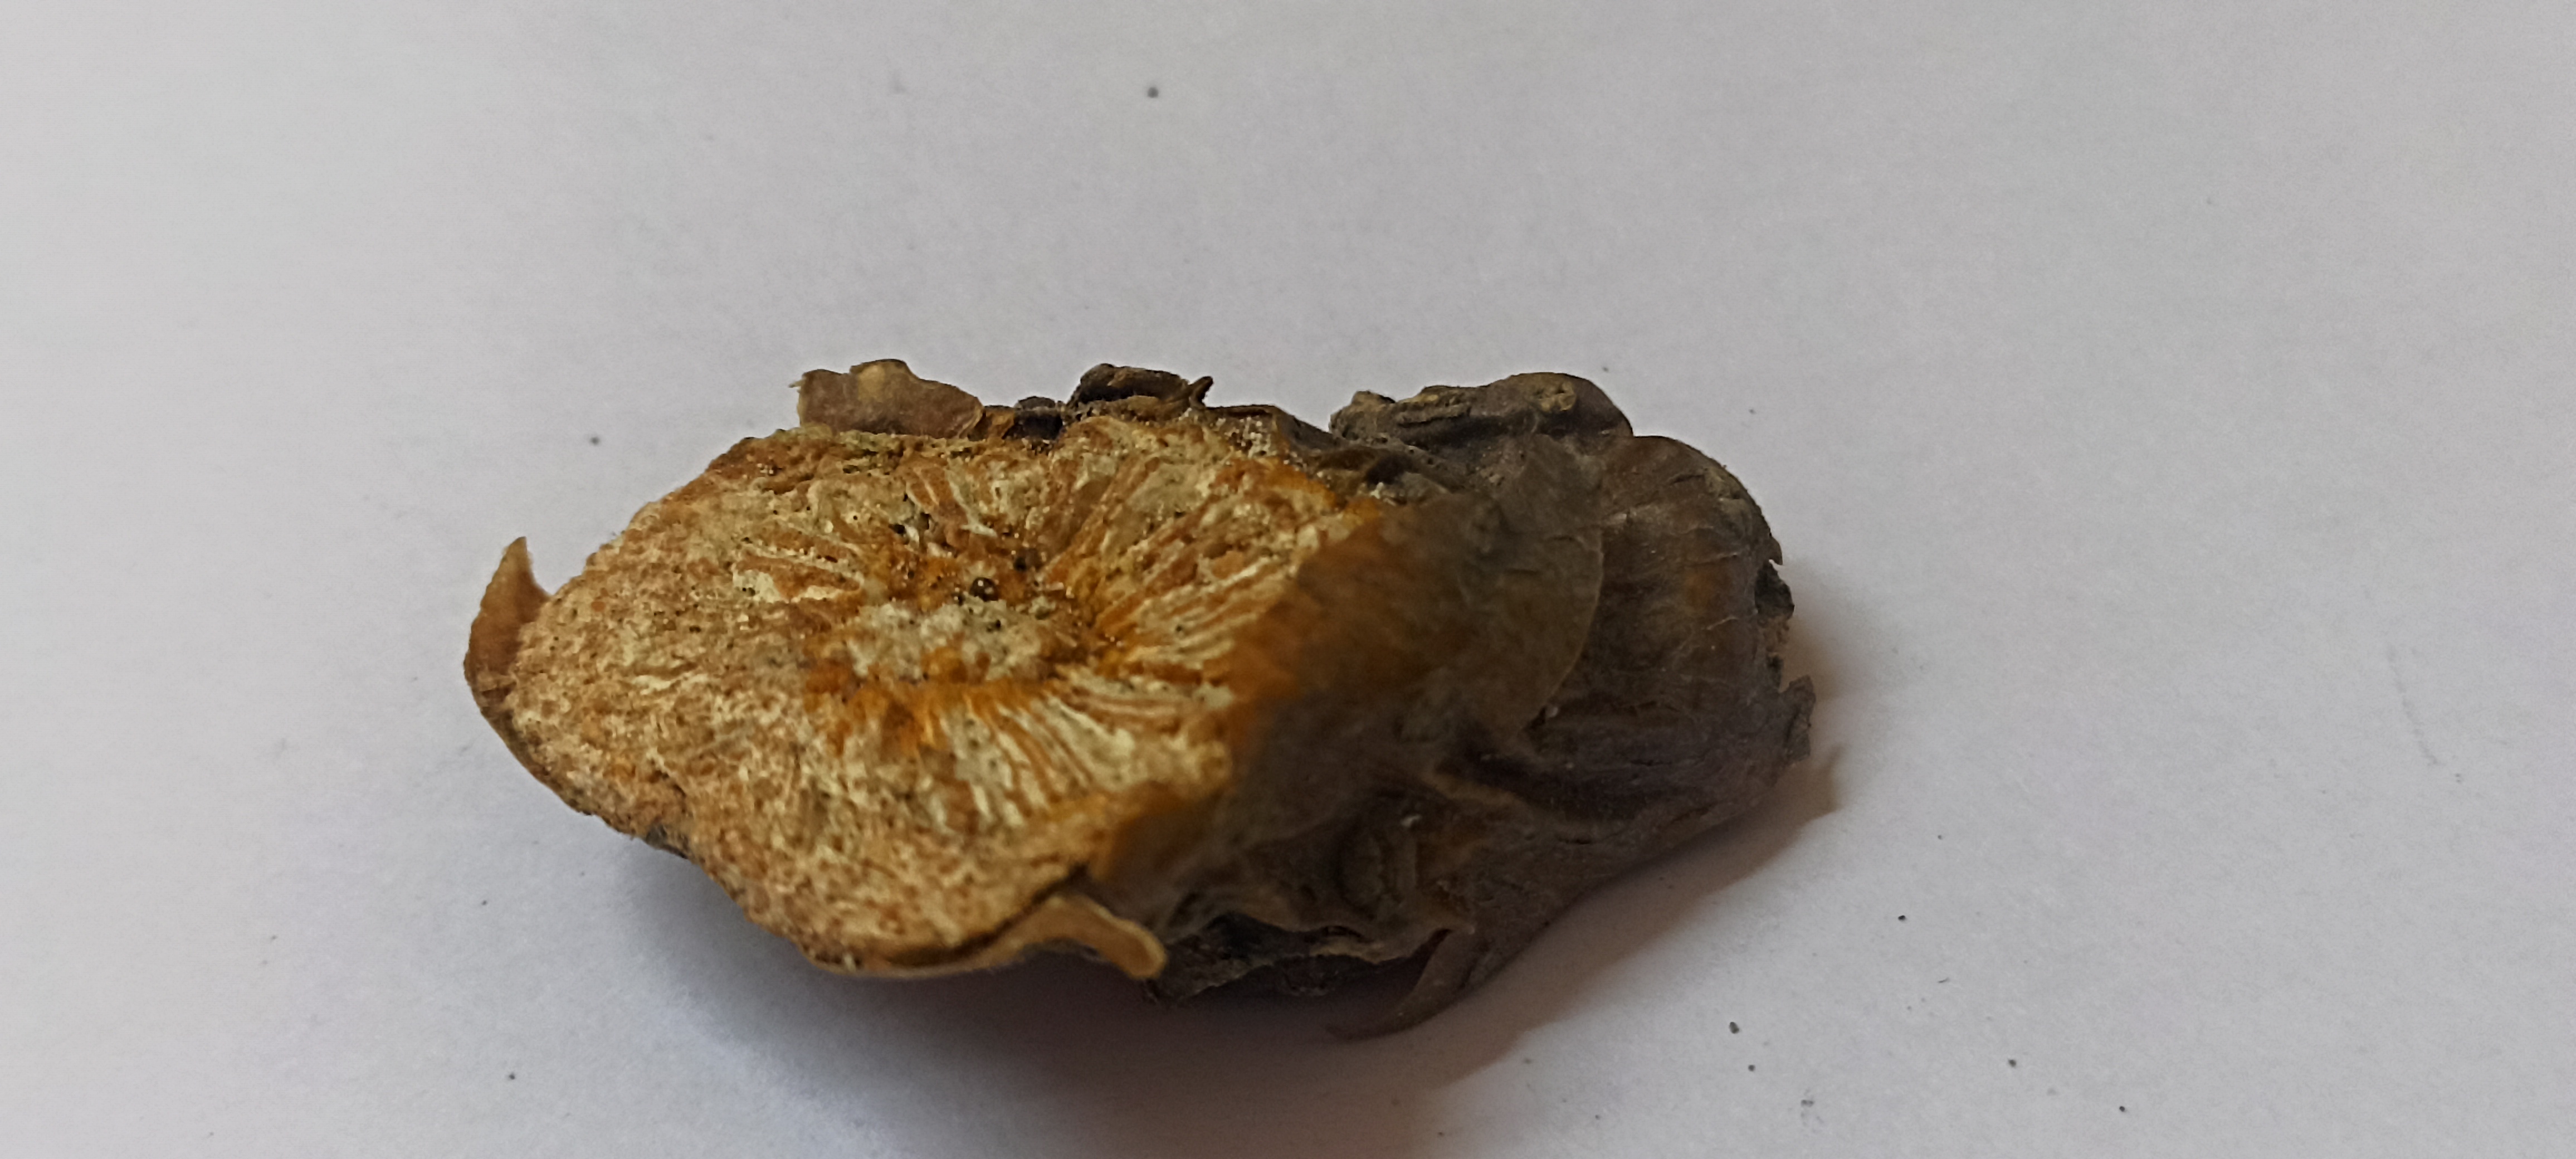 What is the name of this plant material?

gulvel
